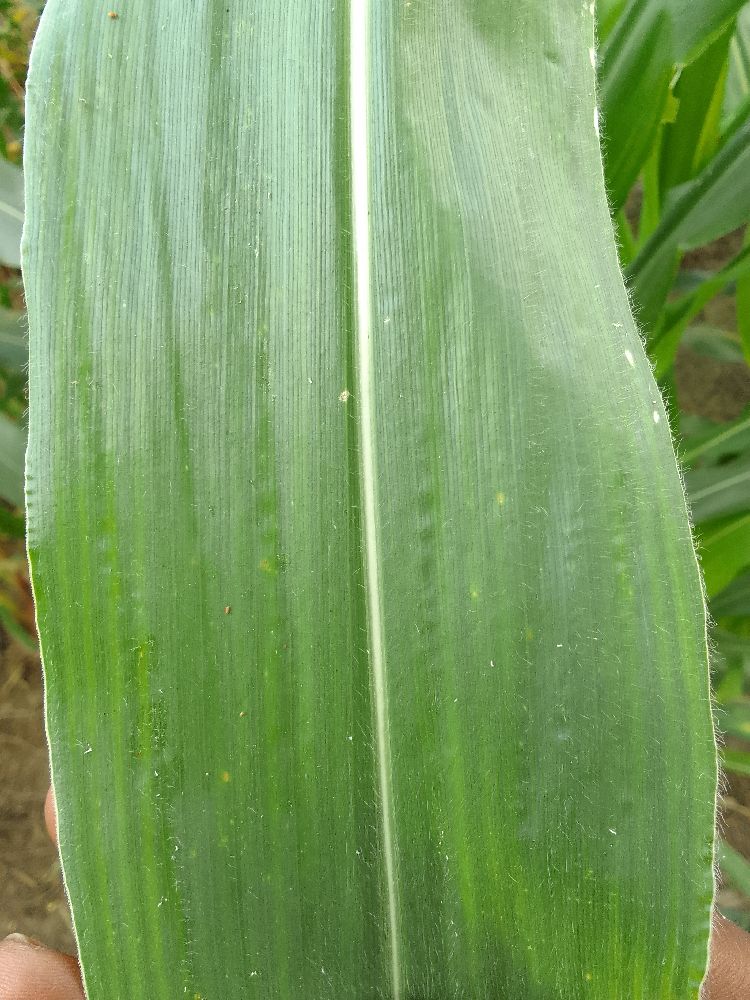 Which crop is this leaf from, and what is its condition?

maize, healthy
